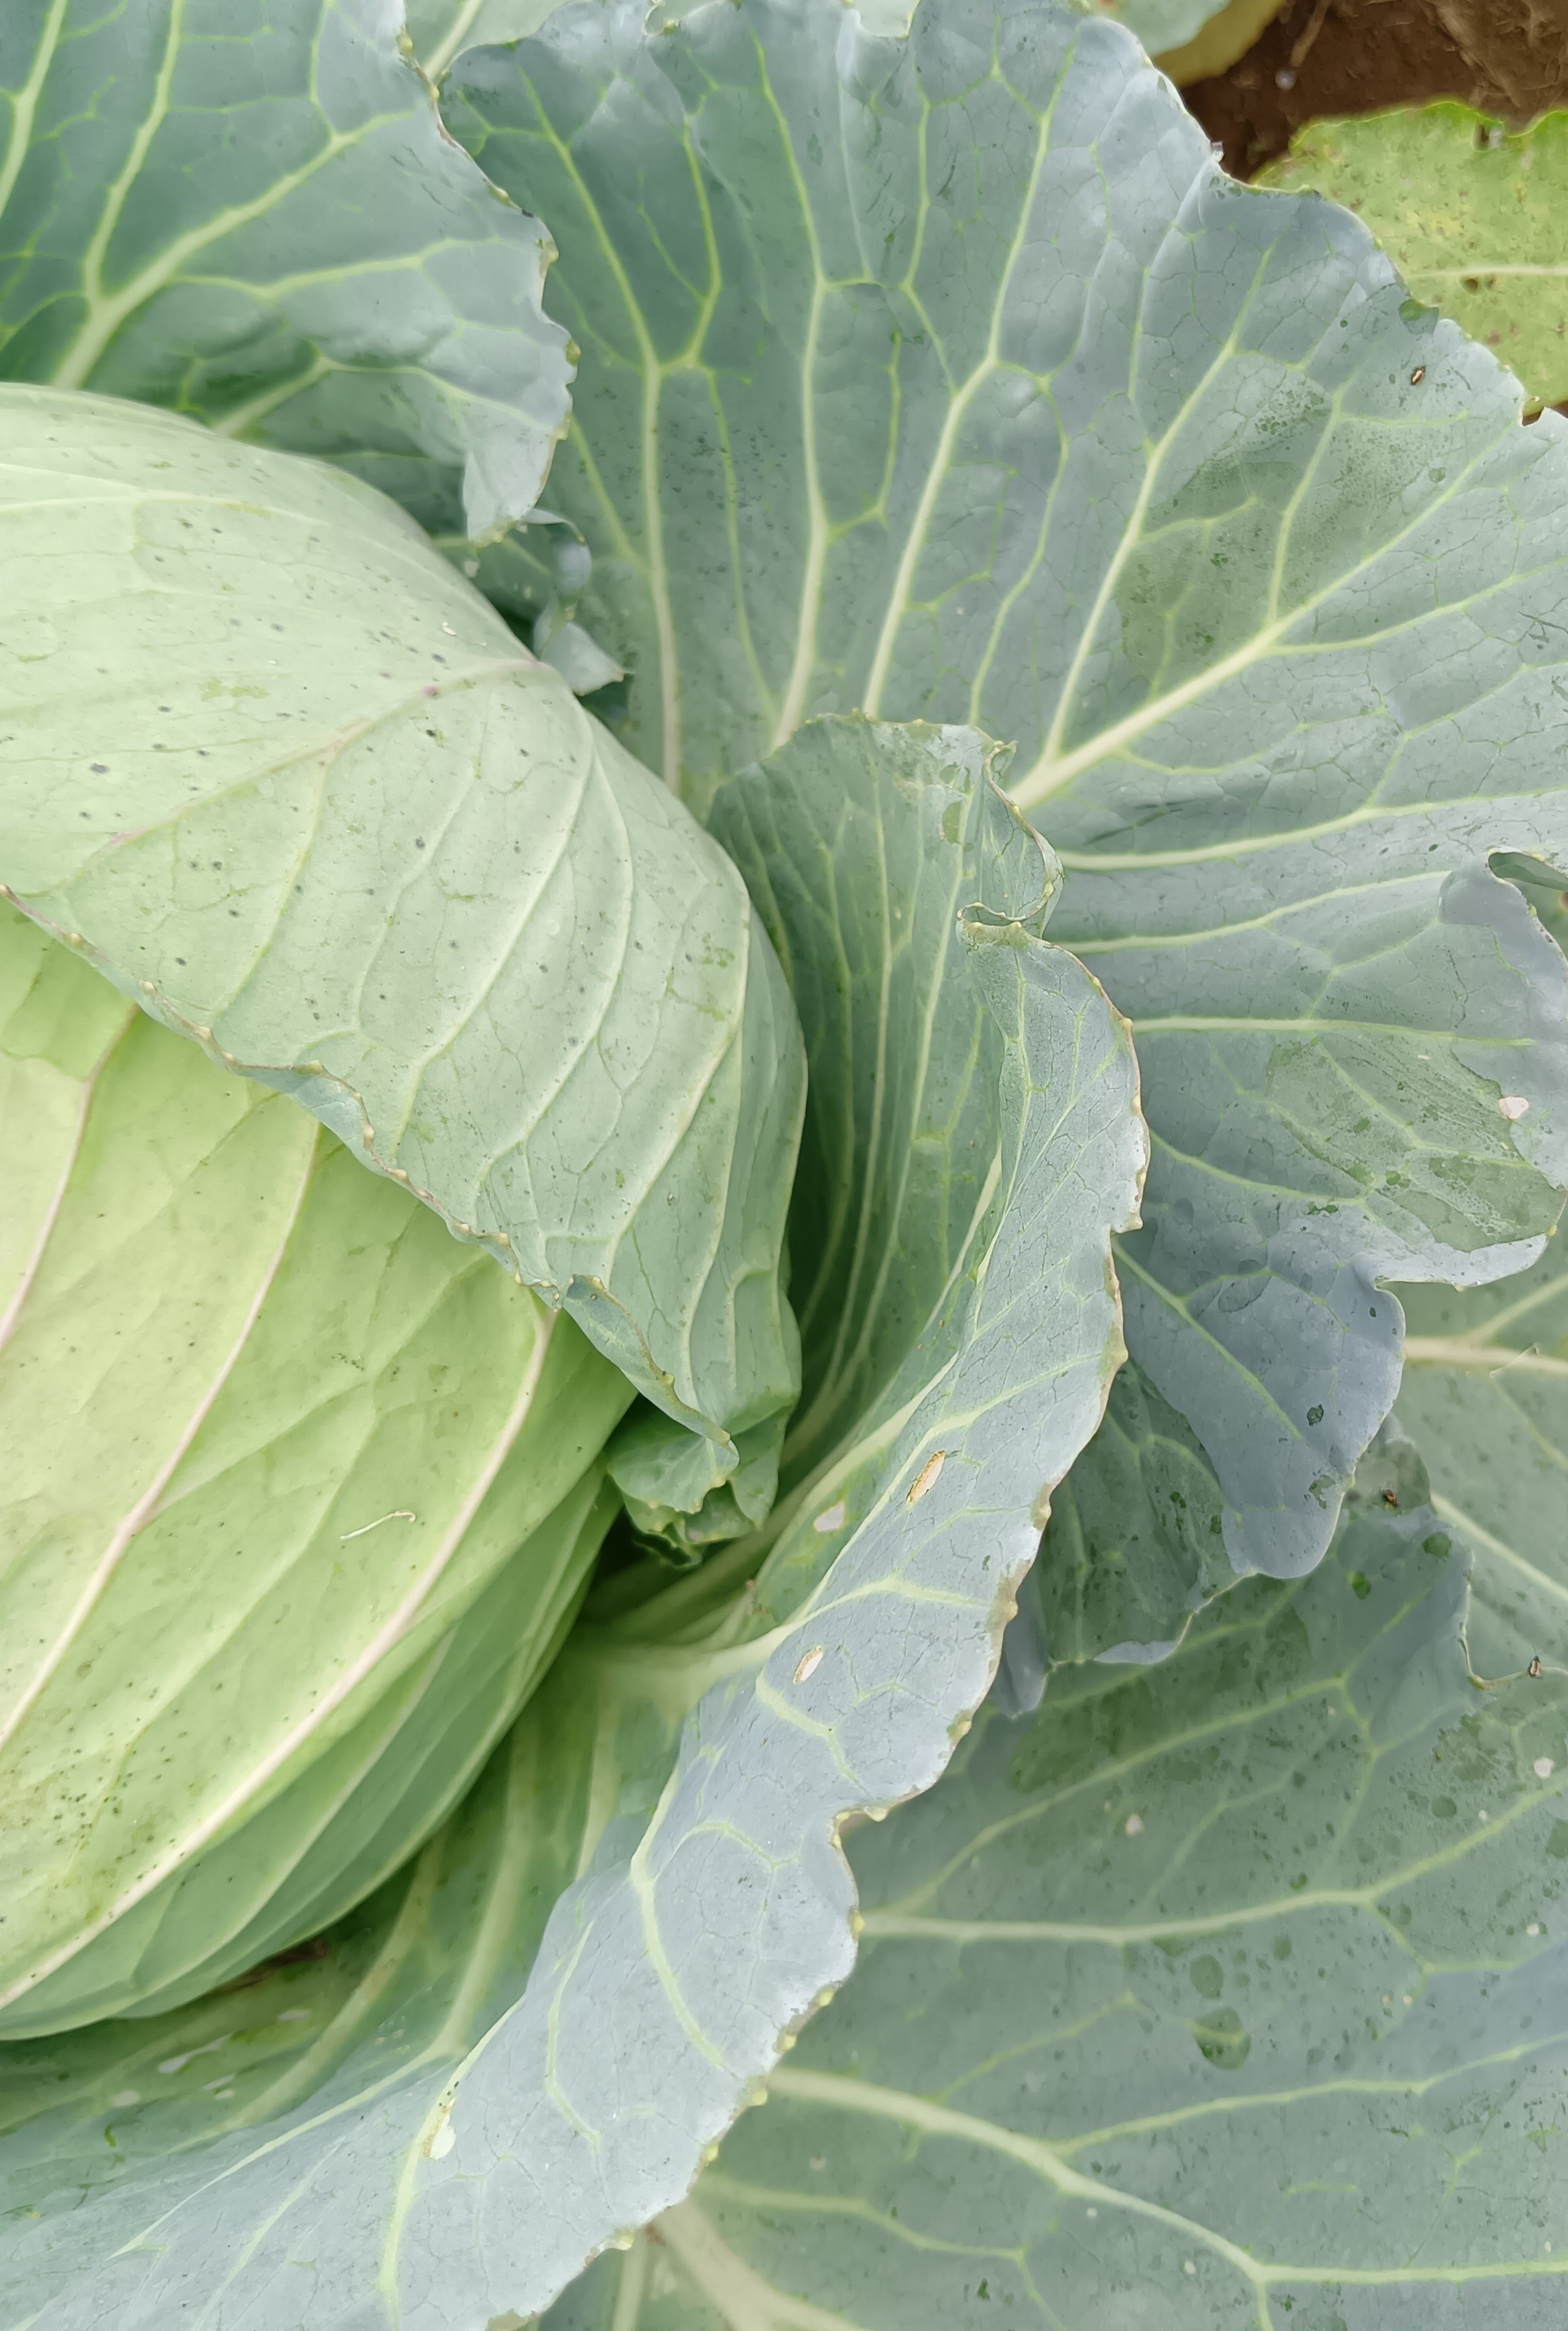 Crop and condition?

cabbage, healthy
